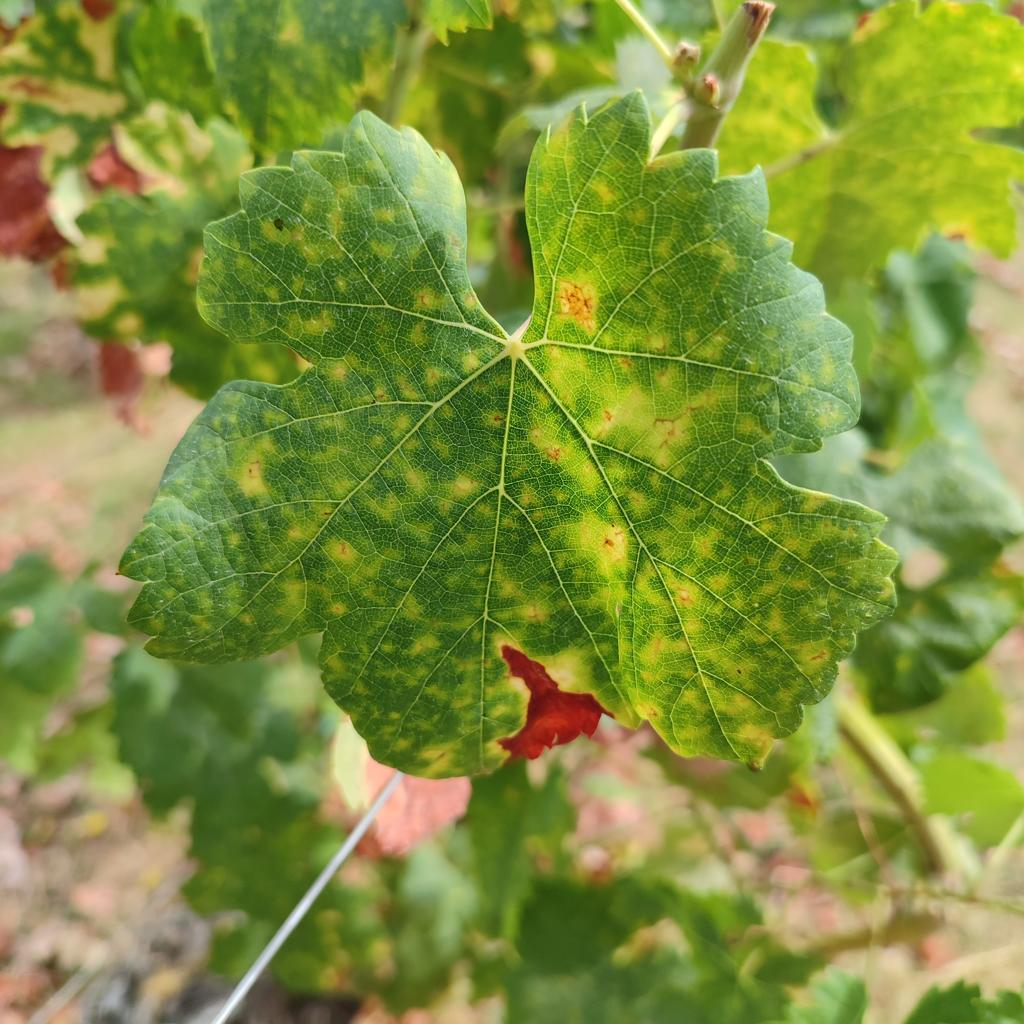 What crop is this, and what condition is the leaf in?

grapevine, esca complex
